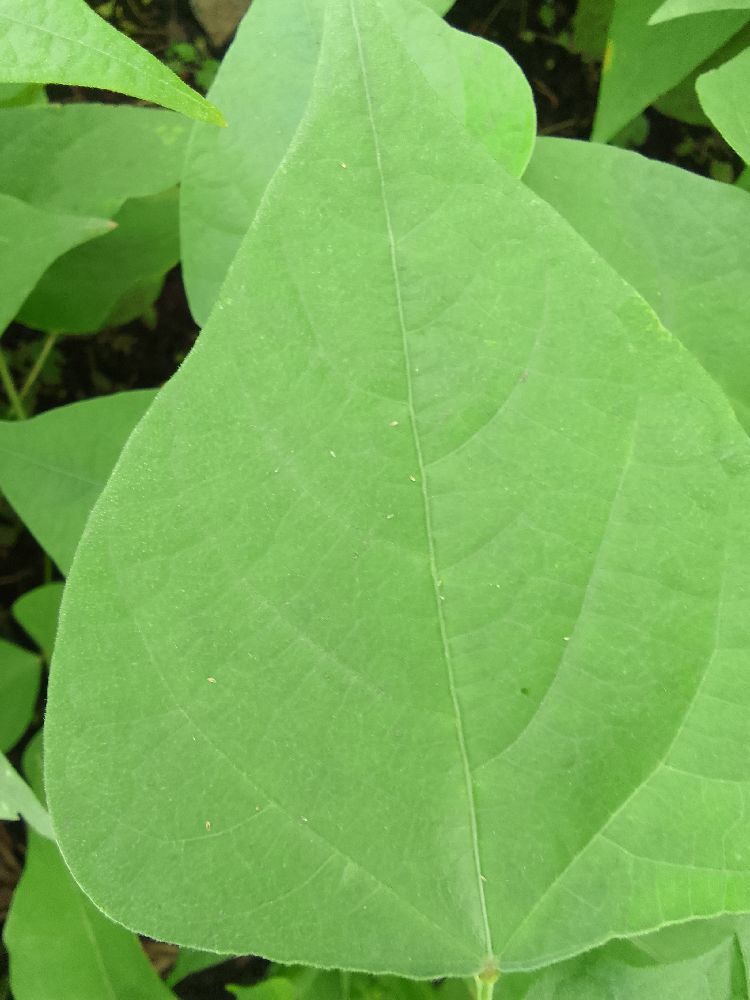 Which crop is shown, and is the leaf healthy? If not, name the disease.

common bean, healthy
